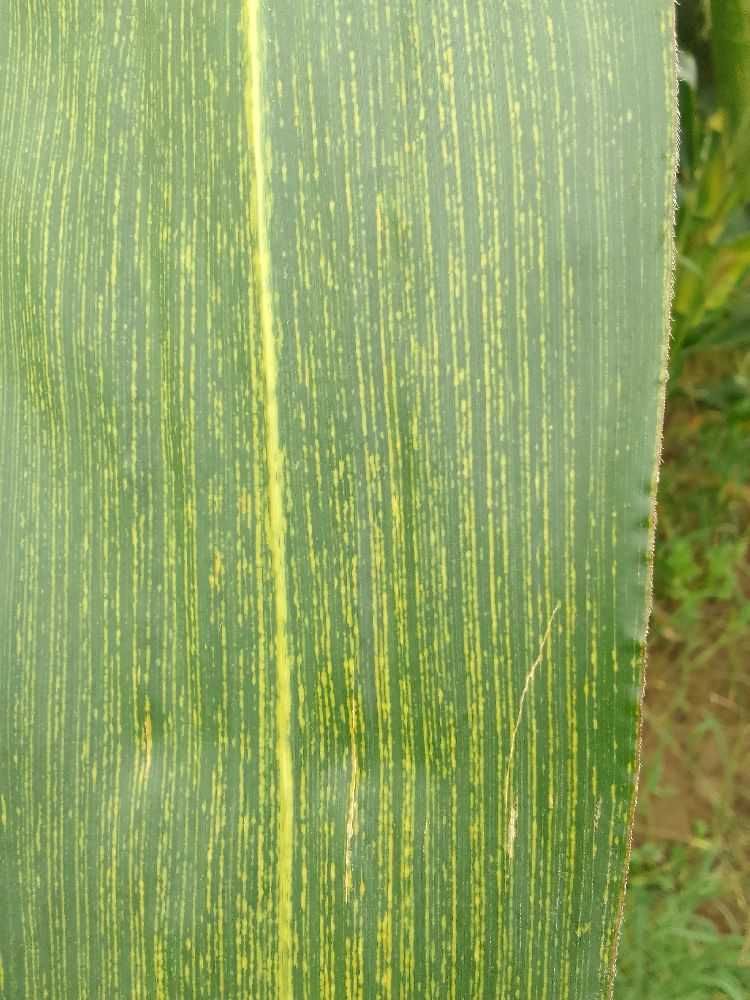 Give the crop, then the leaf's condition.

maize, maize streak virus
